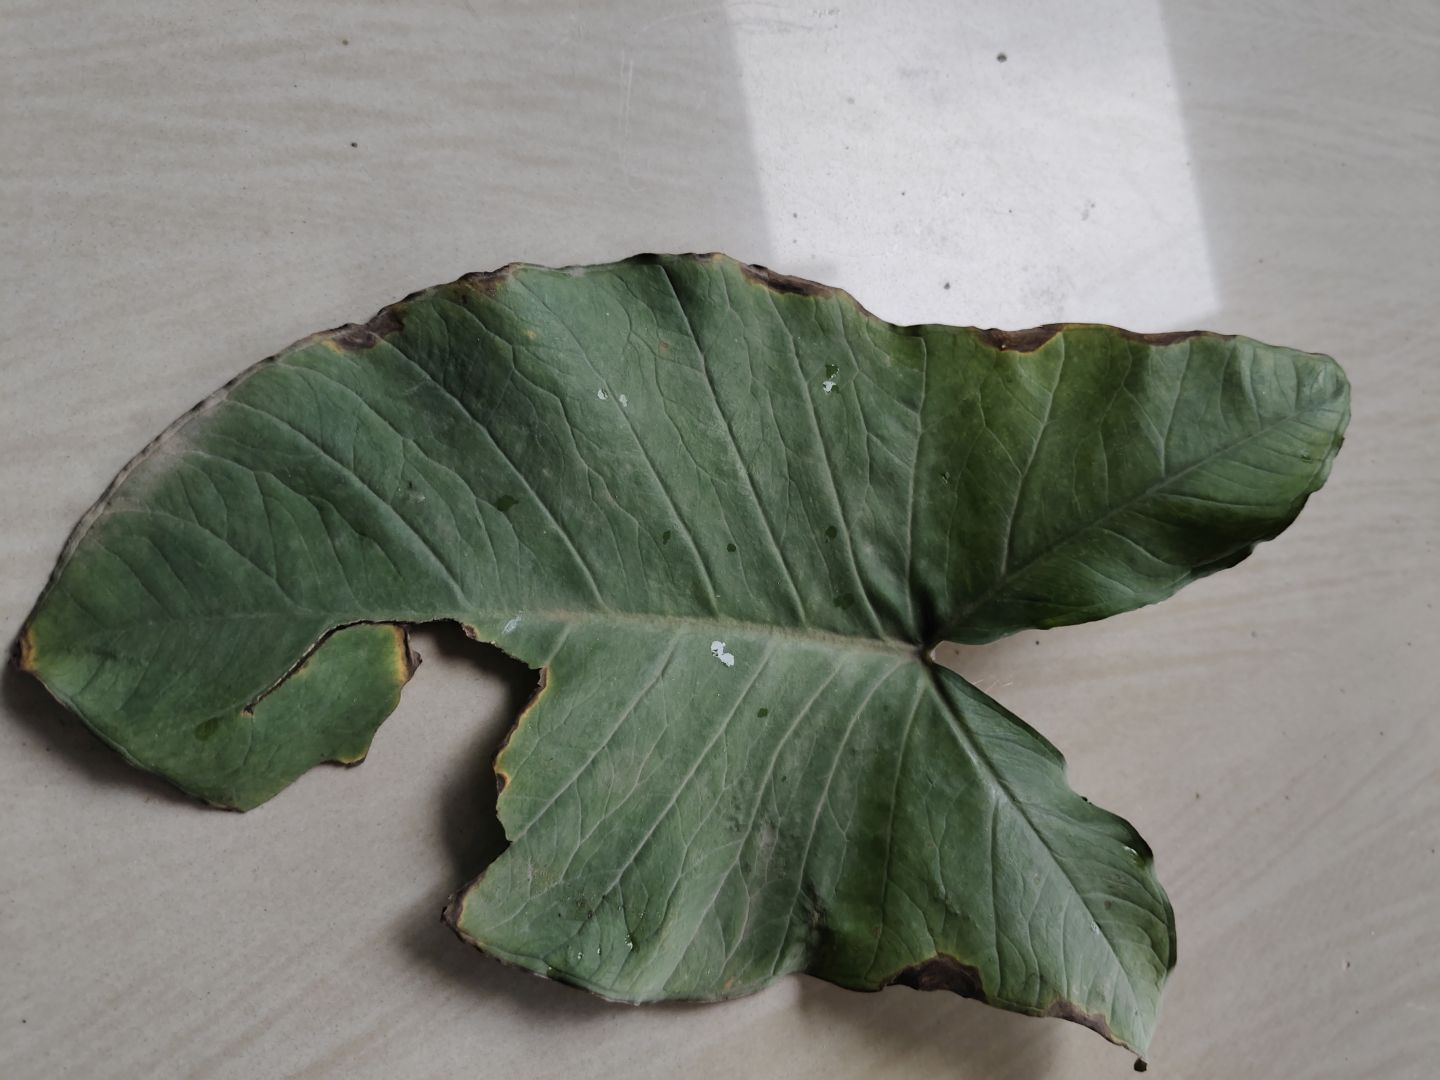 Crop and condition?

taro, leaf blight
